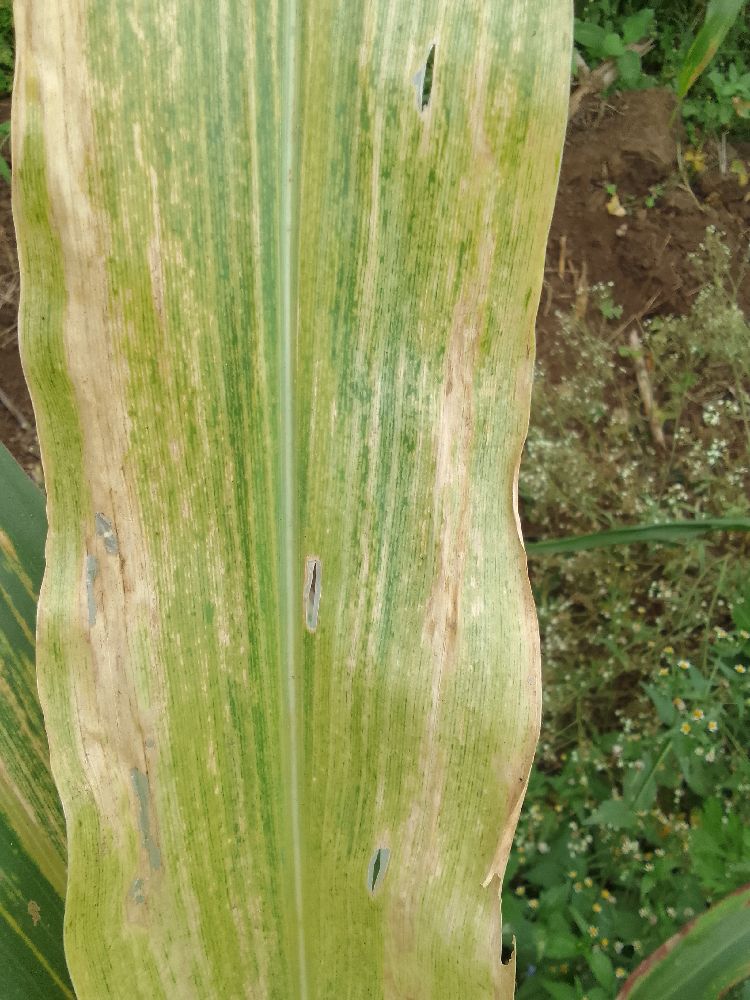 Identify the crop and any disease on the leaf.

maize, maize lethal necrosis
